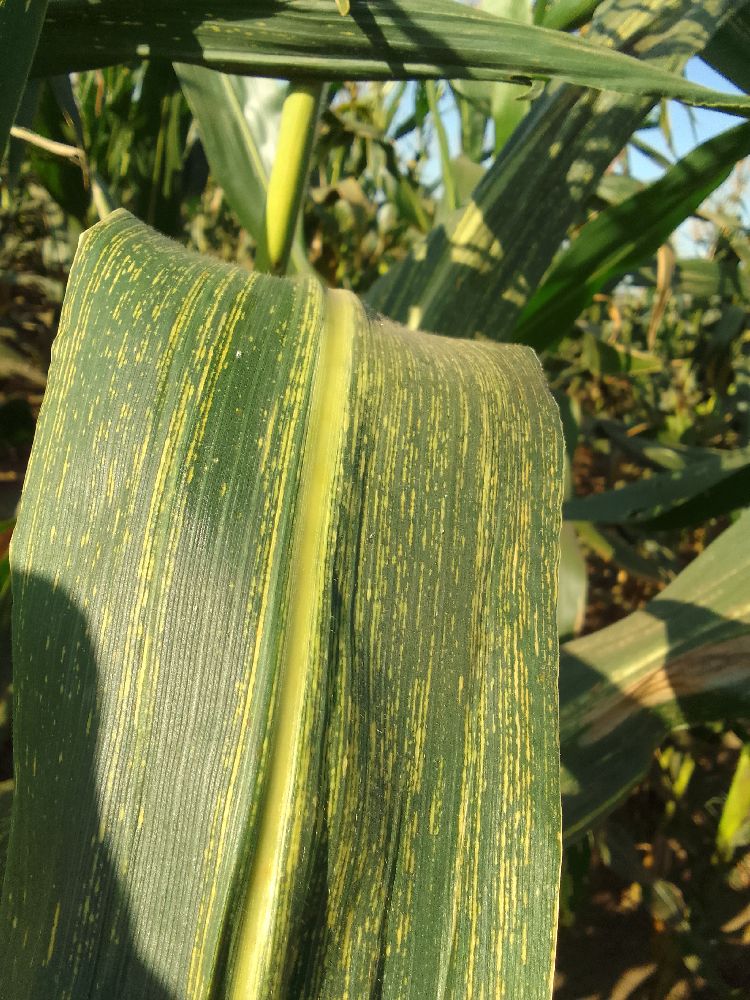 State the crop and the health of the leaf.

maize, maize streak virus
